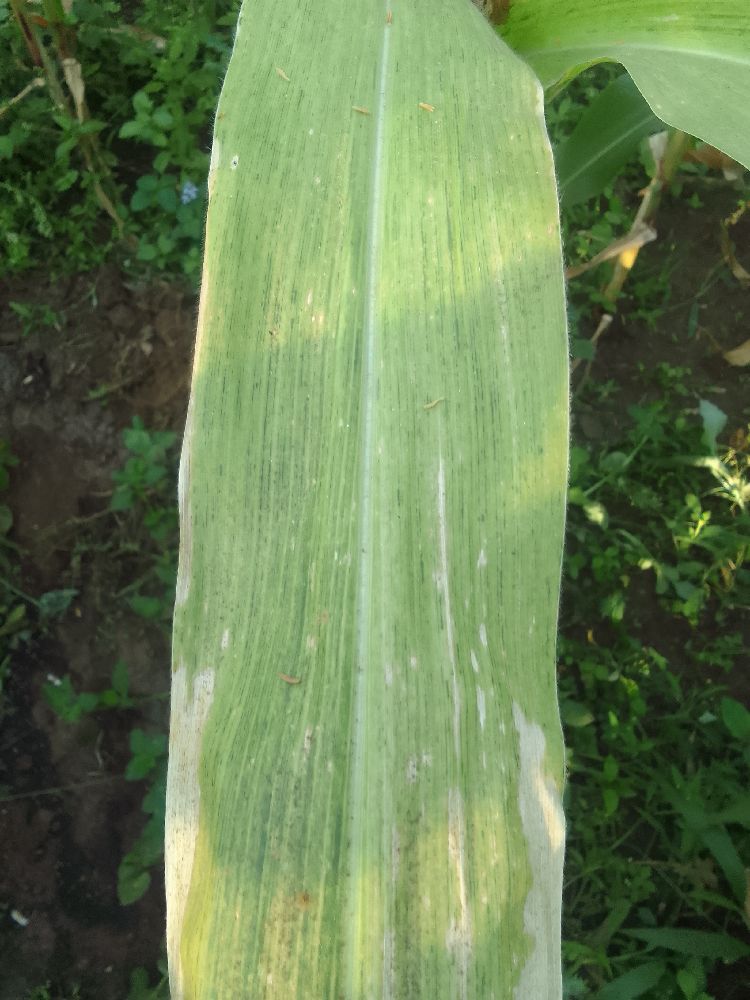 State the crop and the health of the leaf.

maize, maize lethal necrosis
